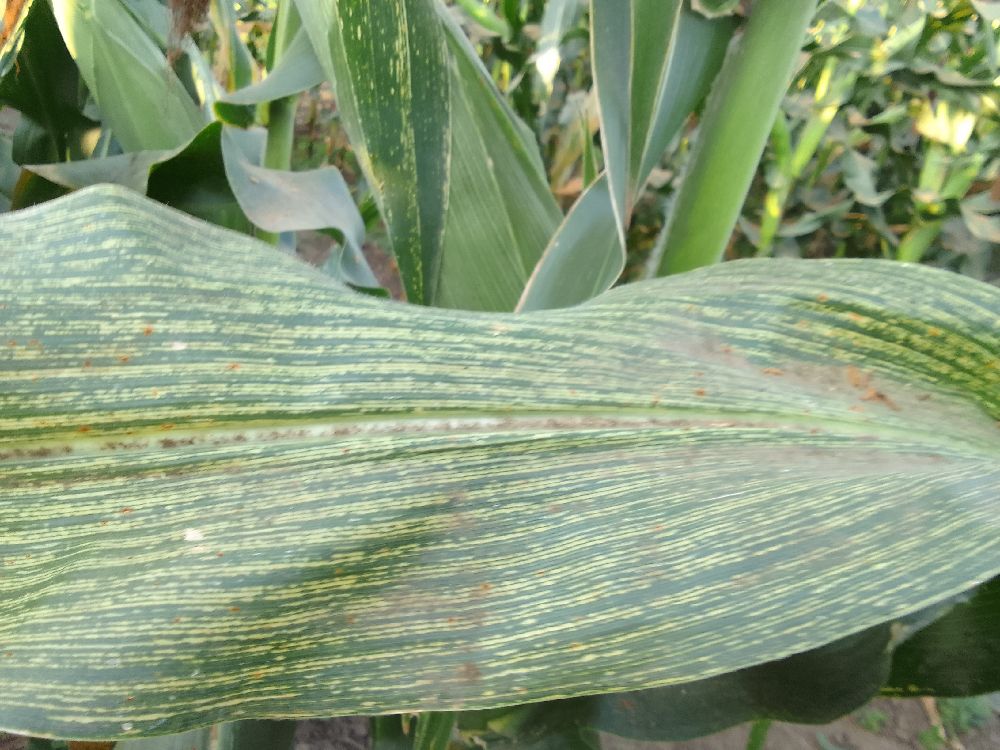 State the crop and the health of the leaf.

maize, maize streak virus
